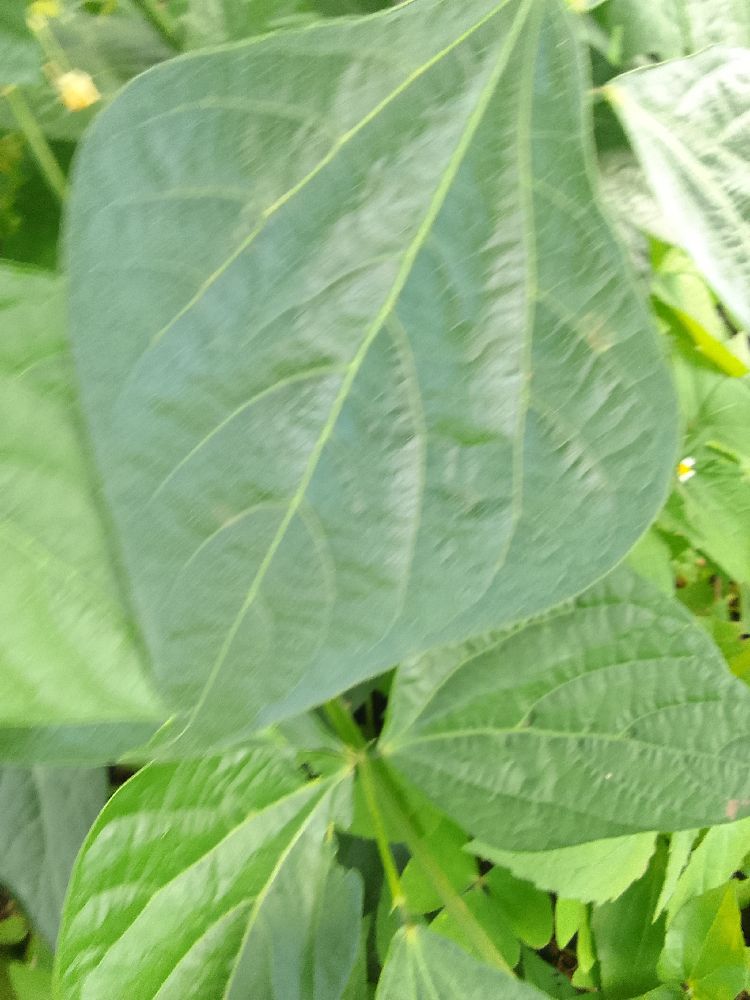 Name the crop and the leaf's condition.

common bean, healthy
